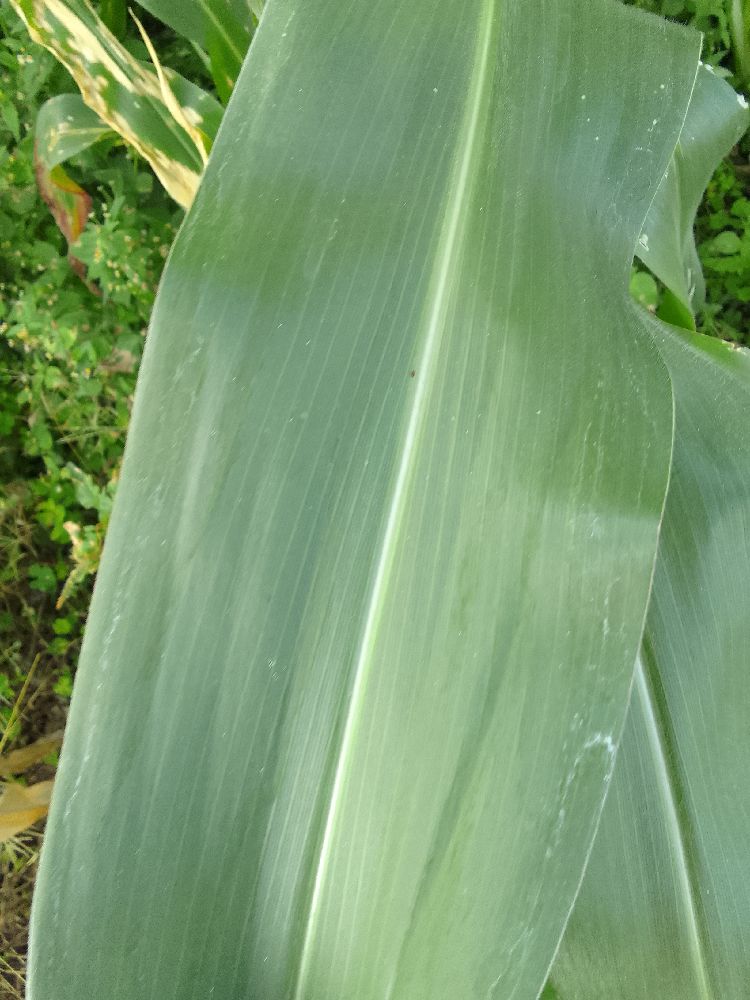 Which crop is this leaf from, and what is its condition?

maize, healthy
